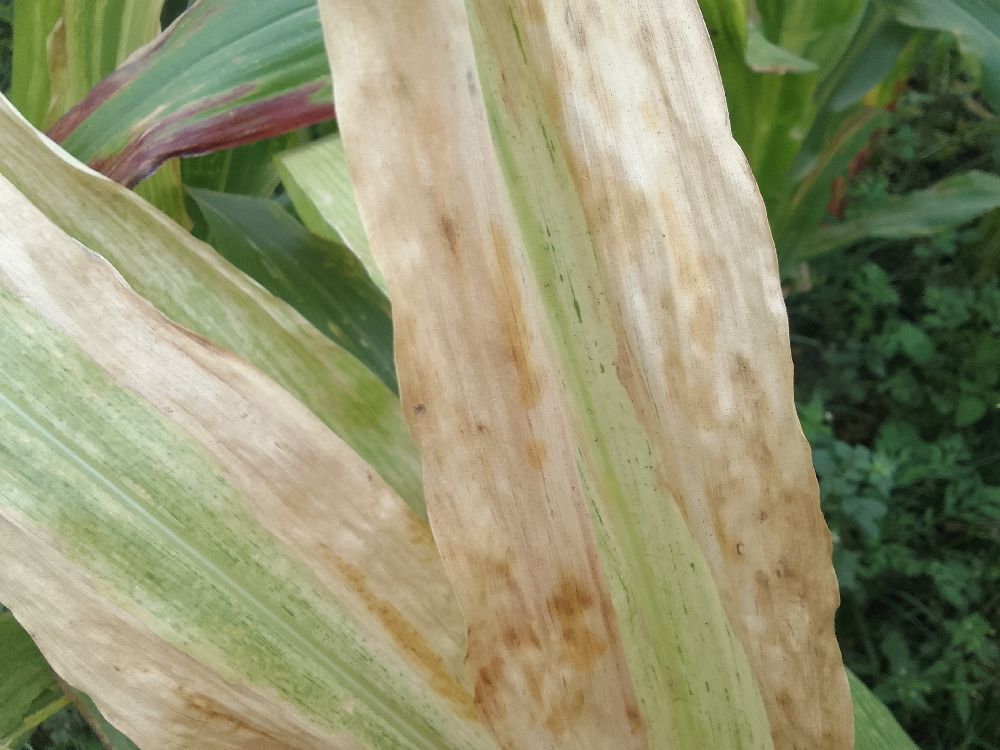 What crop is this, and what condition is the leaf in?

maize, maize lethal necrosis
